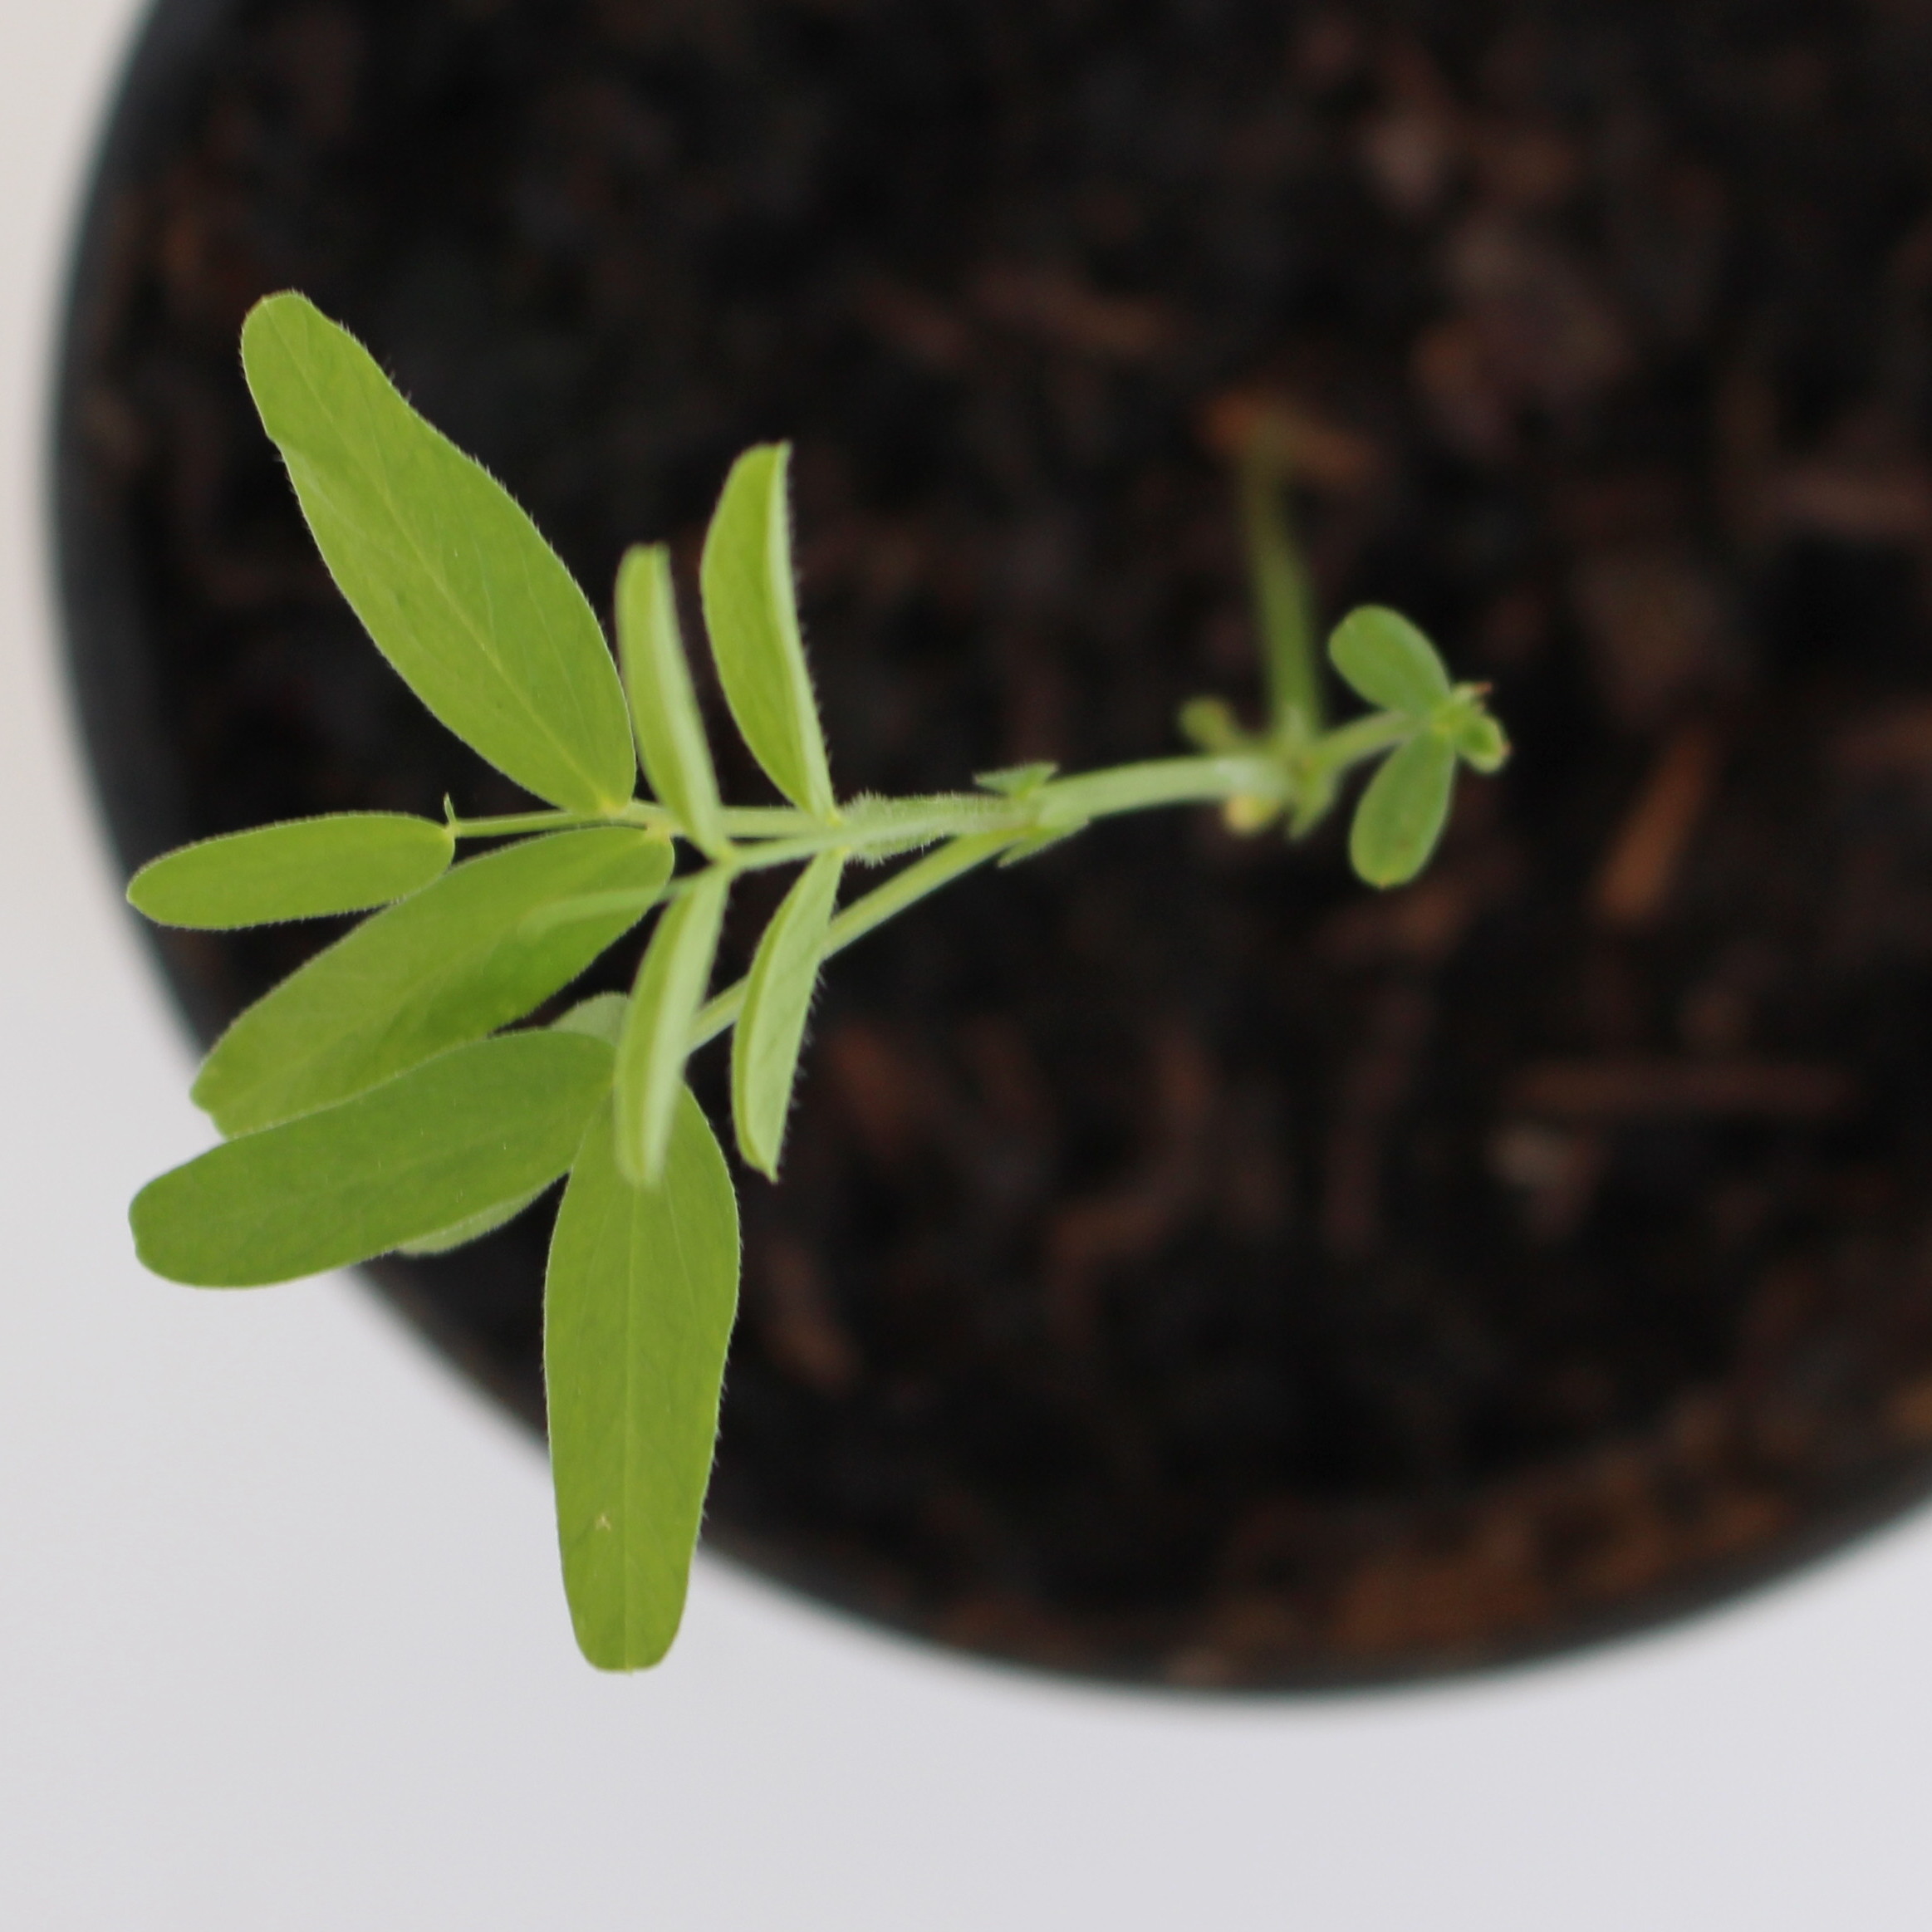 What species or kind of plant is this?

Vicia sativa
